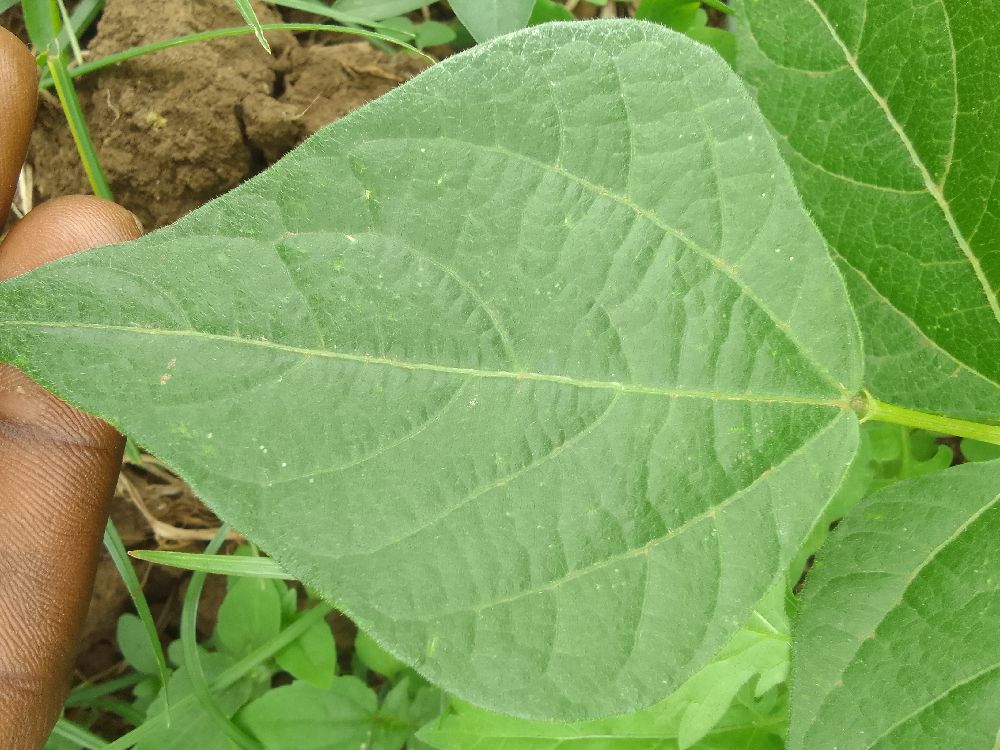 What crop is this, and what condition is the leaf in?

common bean, healthy
